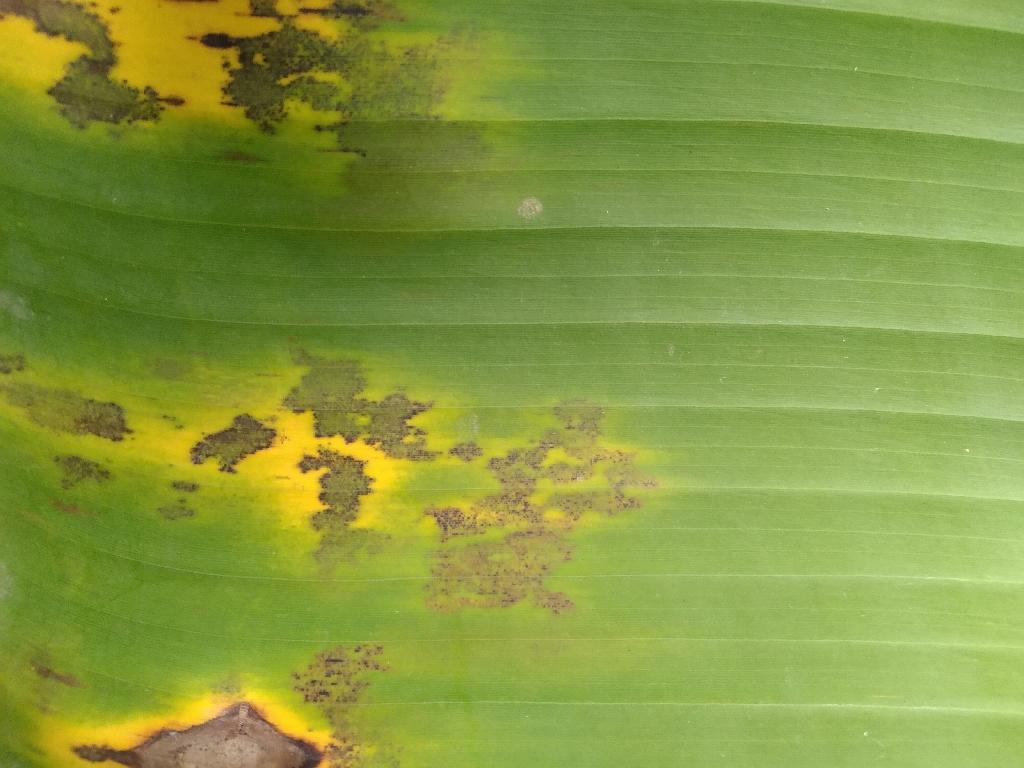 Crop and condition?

banana, black sigatoka
